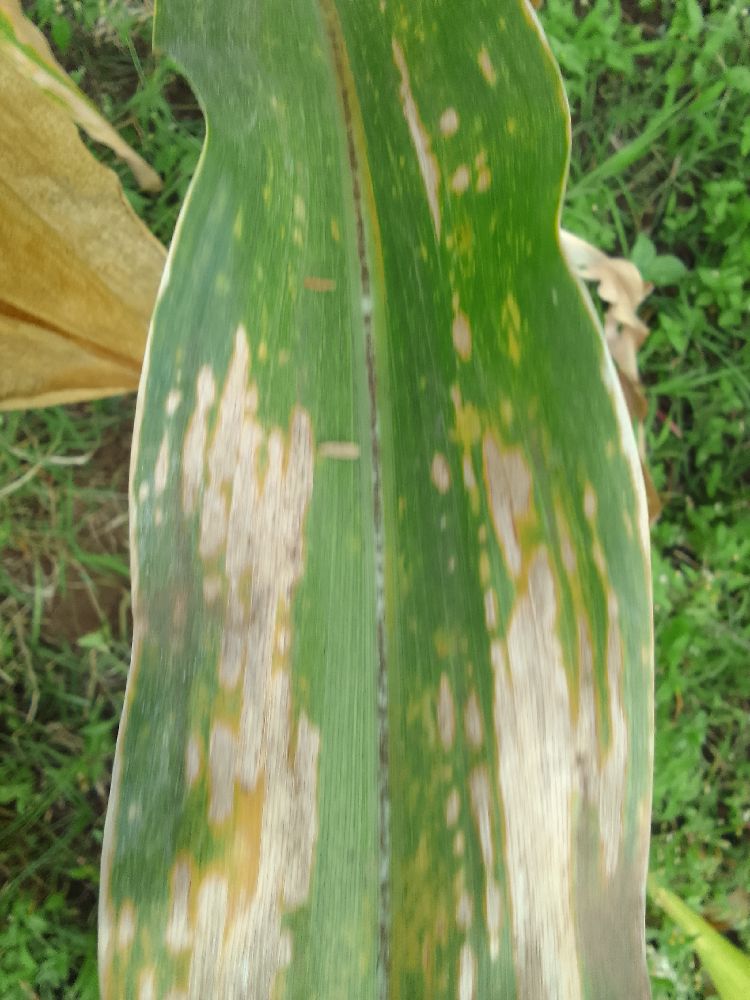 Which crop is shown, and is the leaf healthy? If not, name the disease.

maize, maize lethal necrosis
